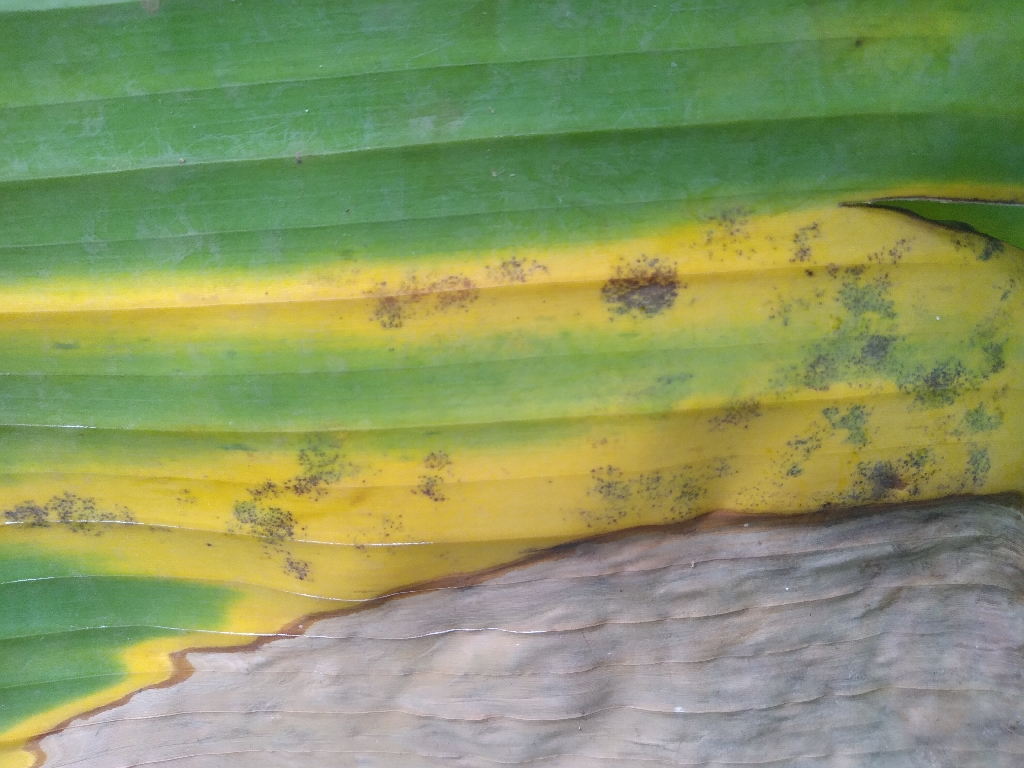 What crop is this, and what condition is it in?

banana, black sigatoka
